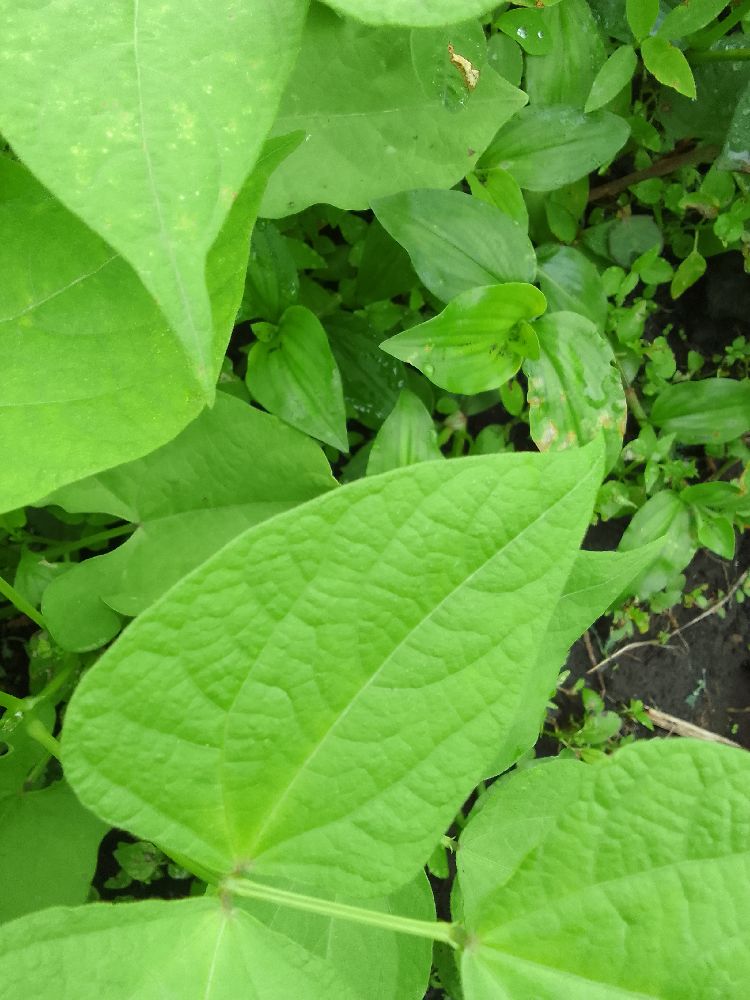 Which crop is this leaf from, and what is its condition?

common bean, healthy
